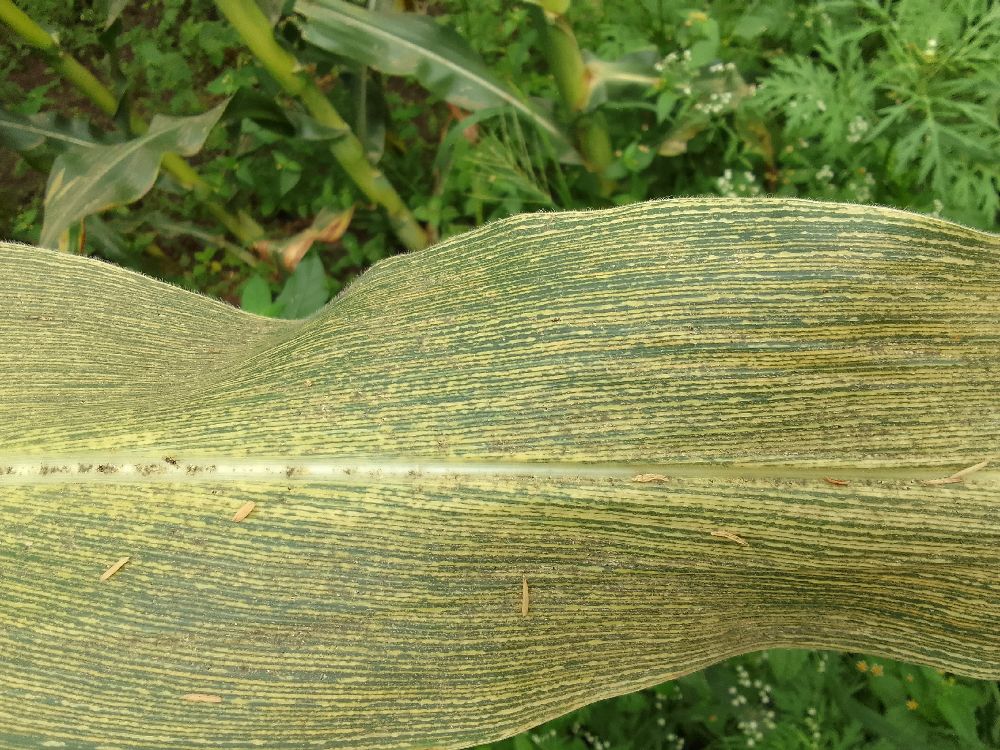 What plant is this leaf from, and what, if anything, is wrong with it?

maize, maize streak virus
